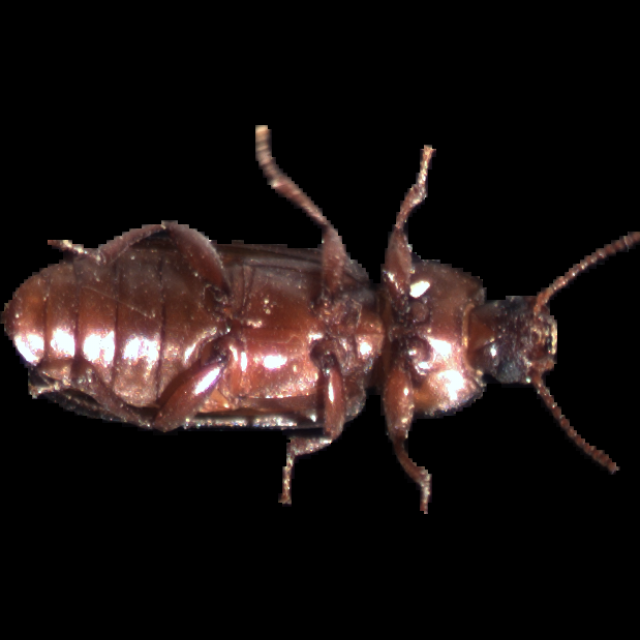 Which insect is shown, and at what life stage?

mealworm beetle
